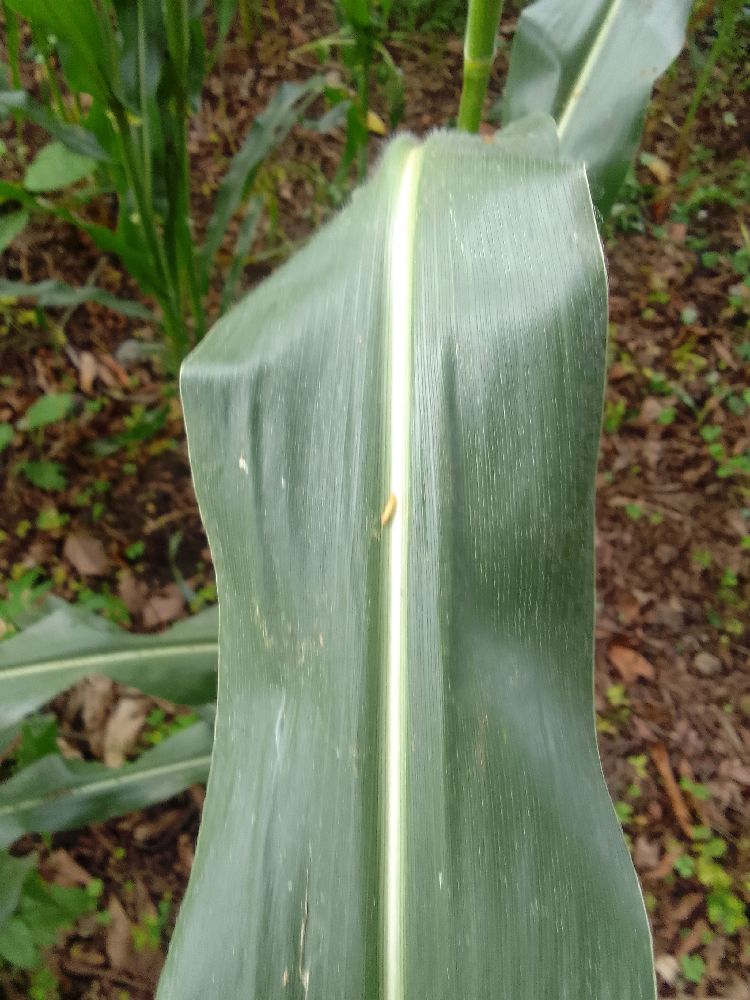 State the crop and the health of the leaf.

maize, healthy
